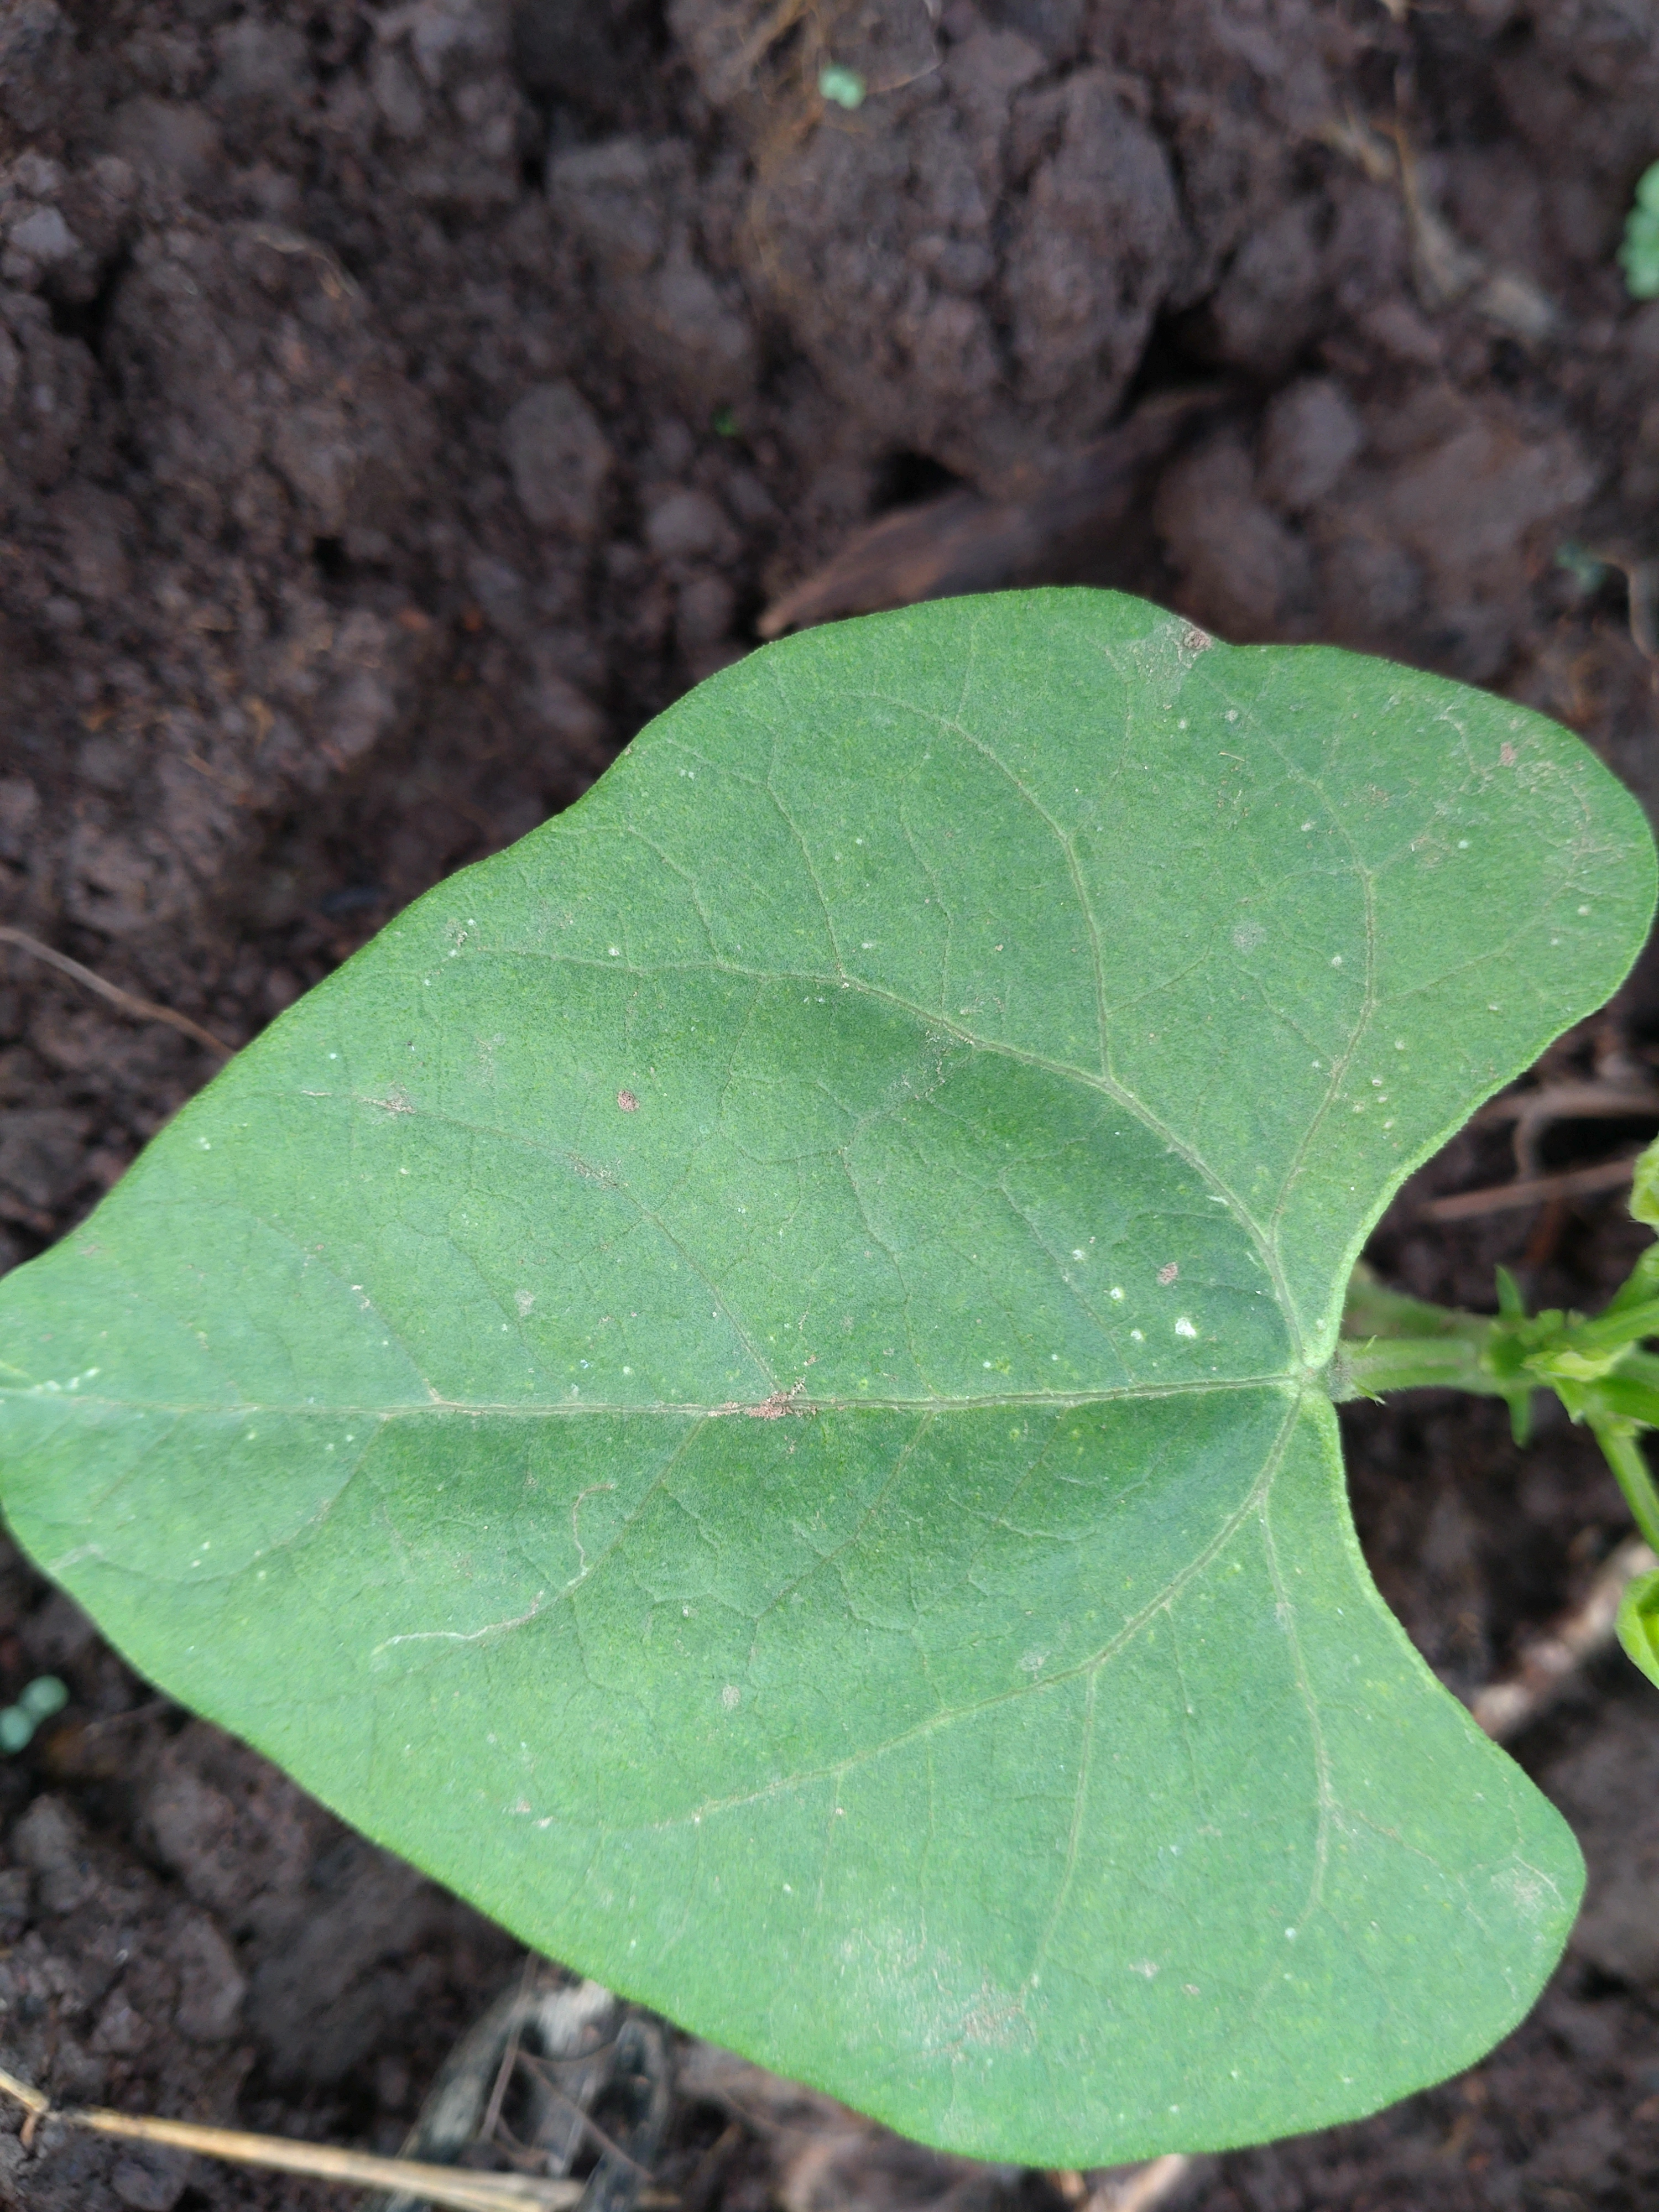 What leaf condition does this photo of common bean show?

healthy
